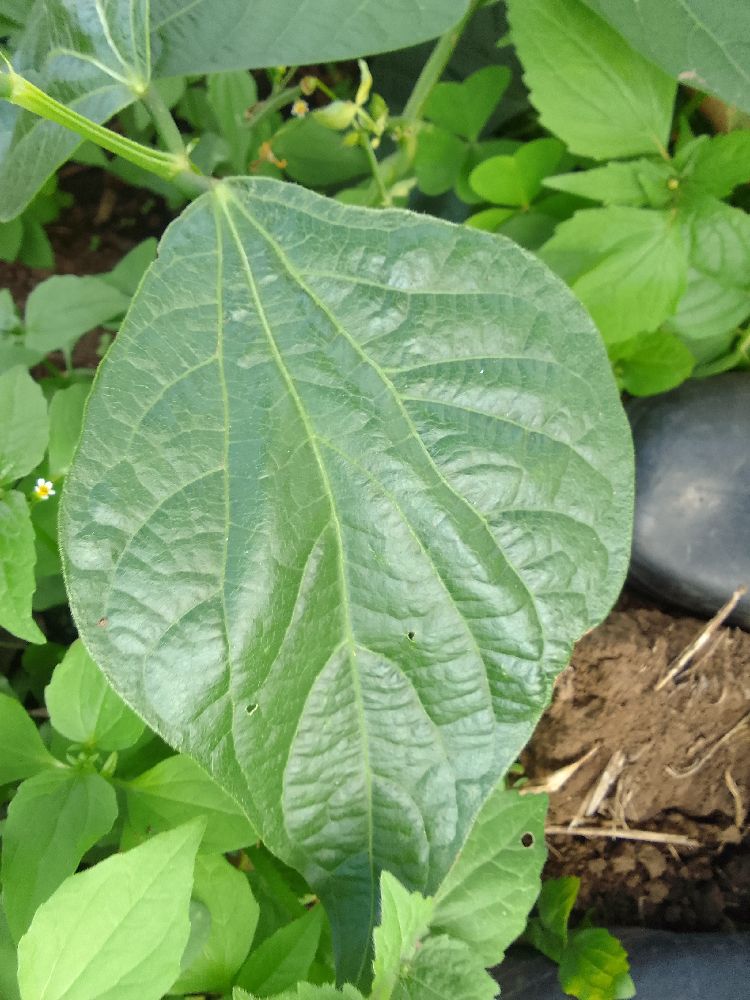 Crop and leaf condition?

common bean, healthy
